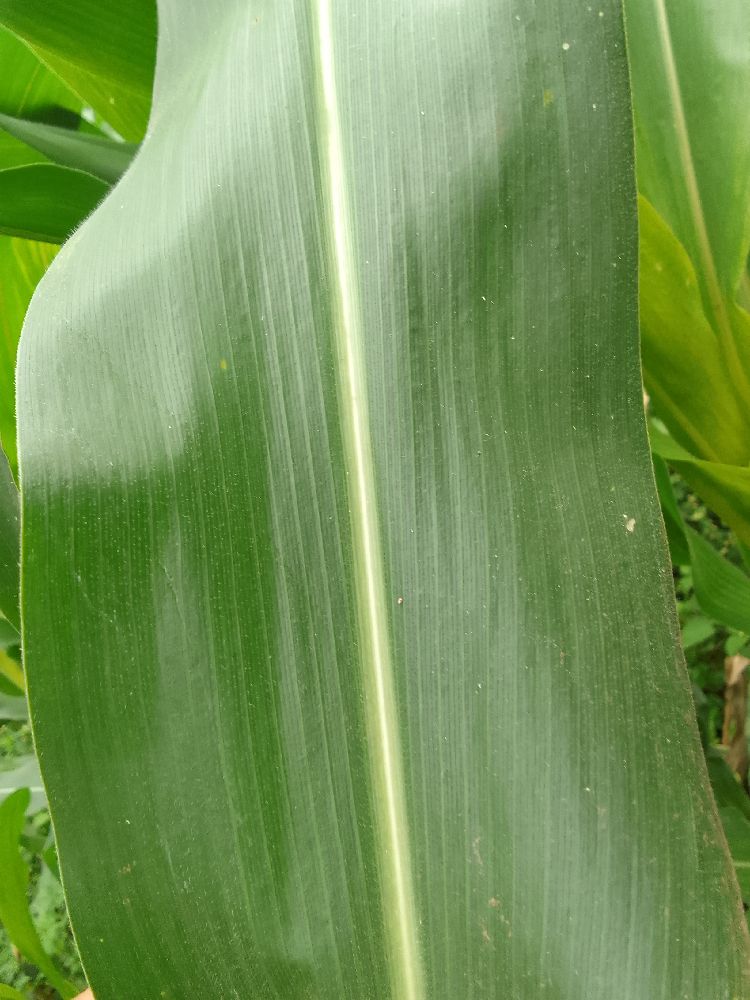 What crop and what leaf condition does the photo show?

maize, healthy
